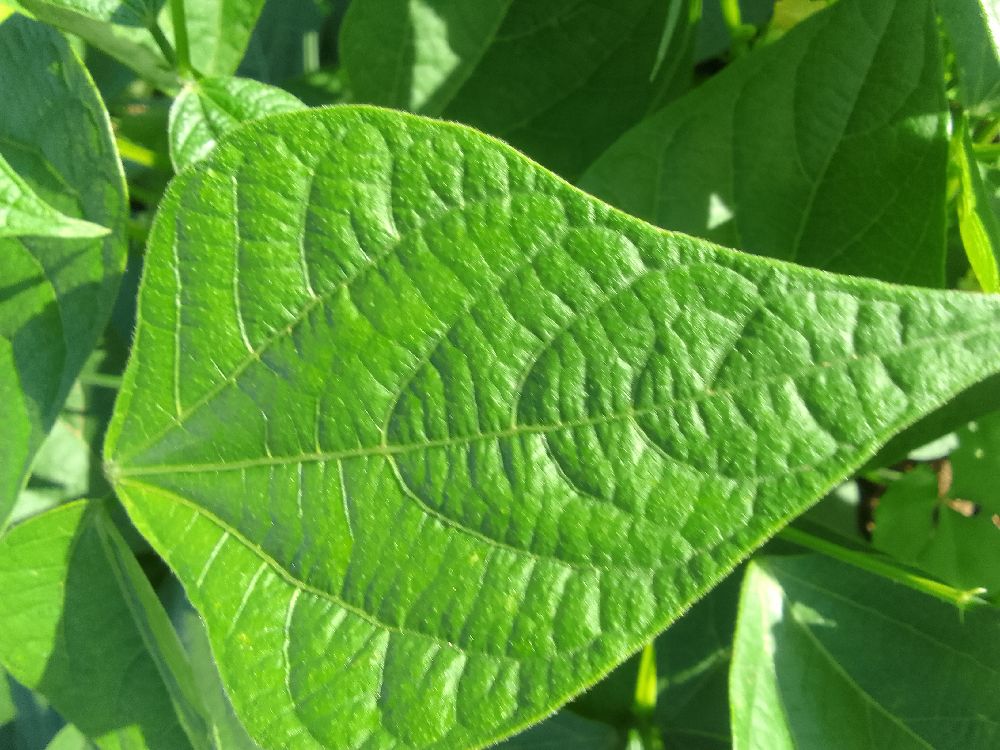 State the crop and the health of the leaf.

common bean, healthy
